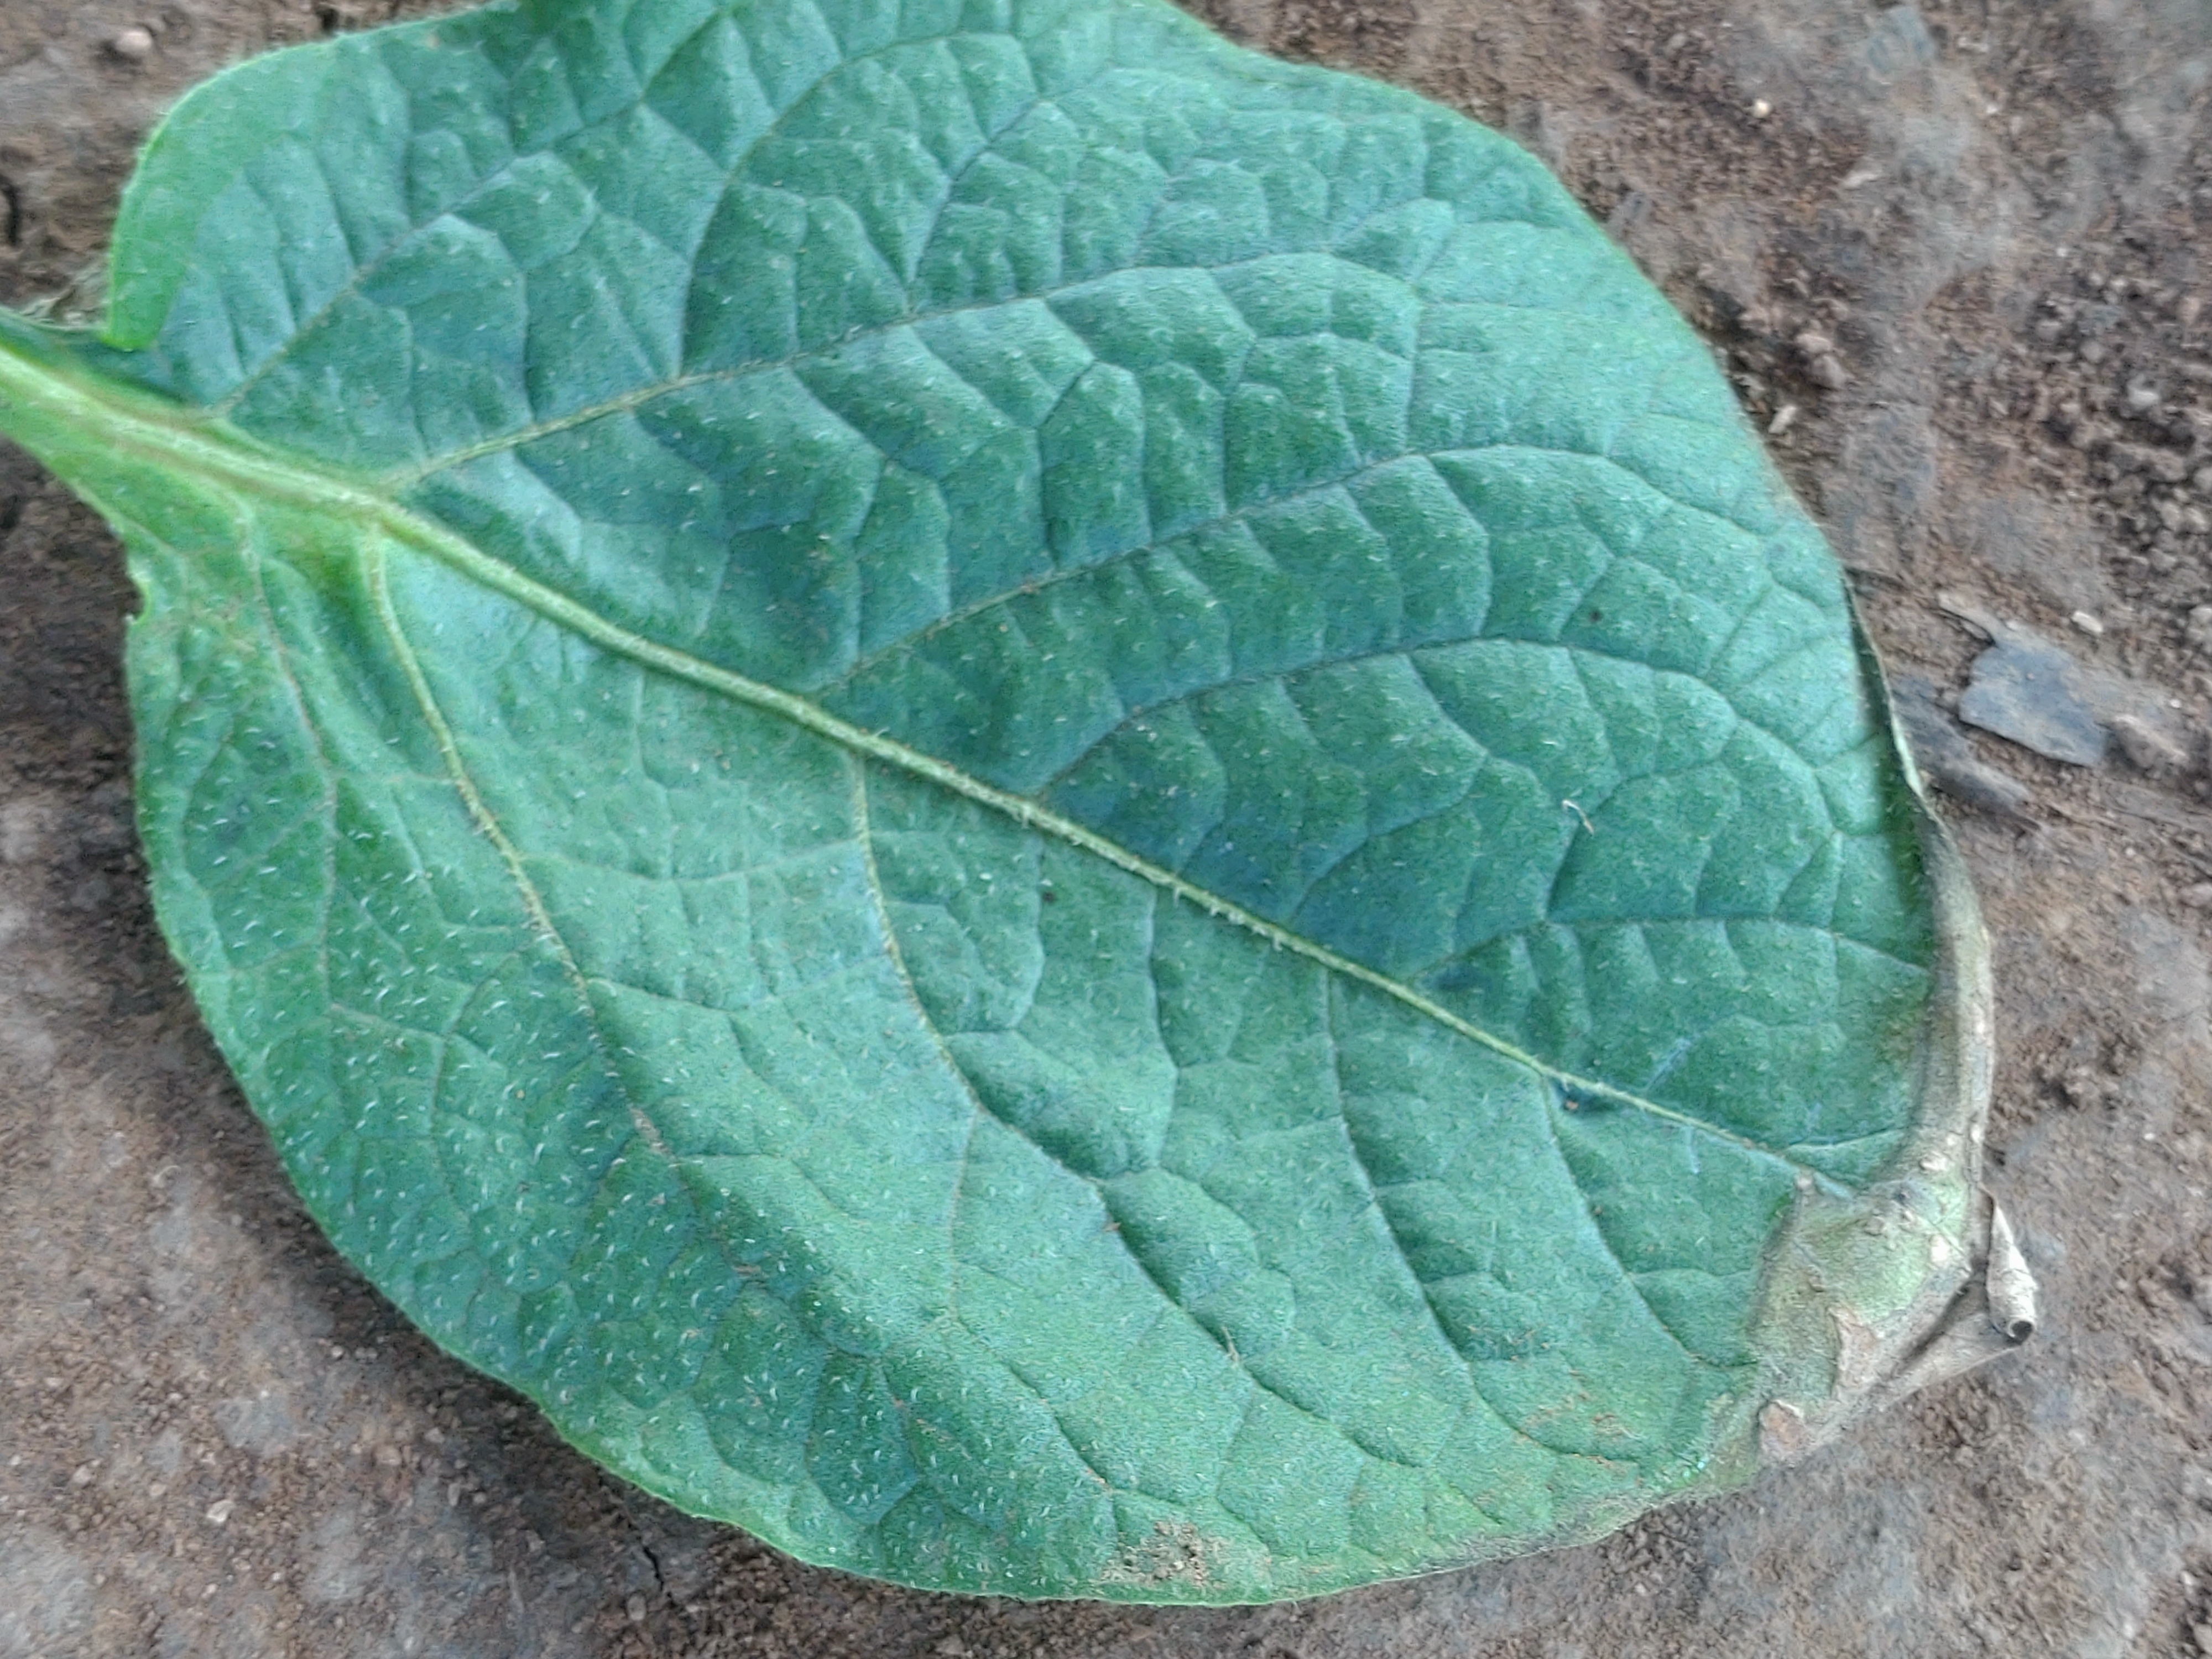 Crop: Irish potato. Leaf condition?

early blight
